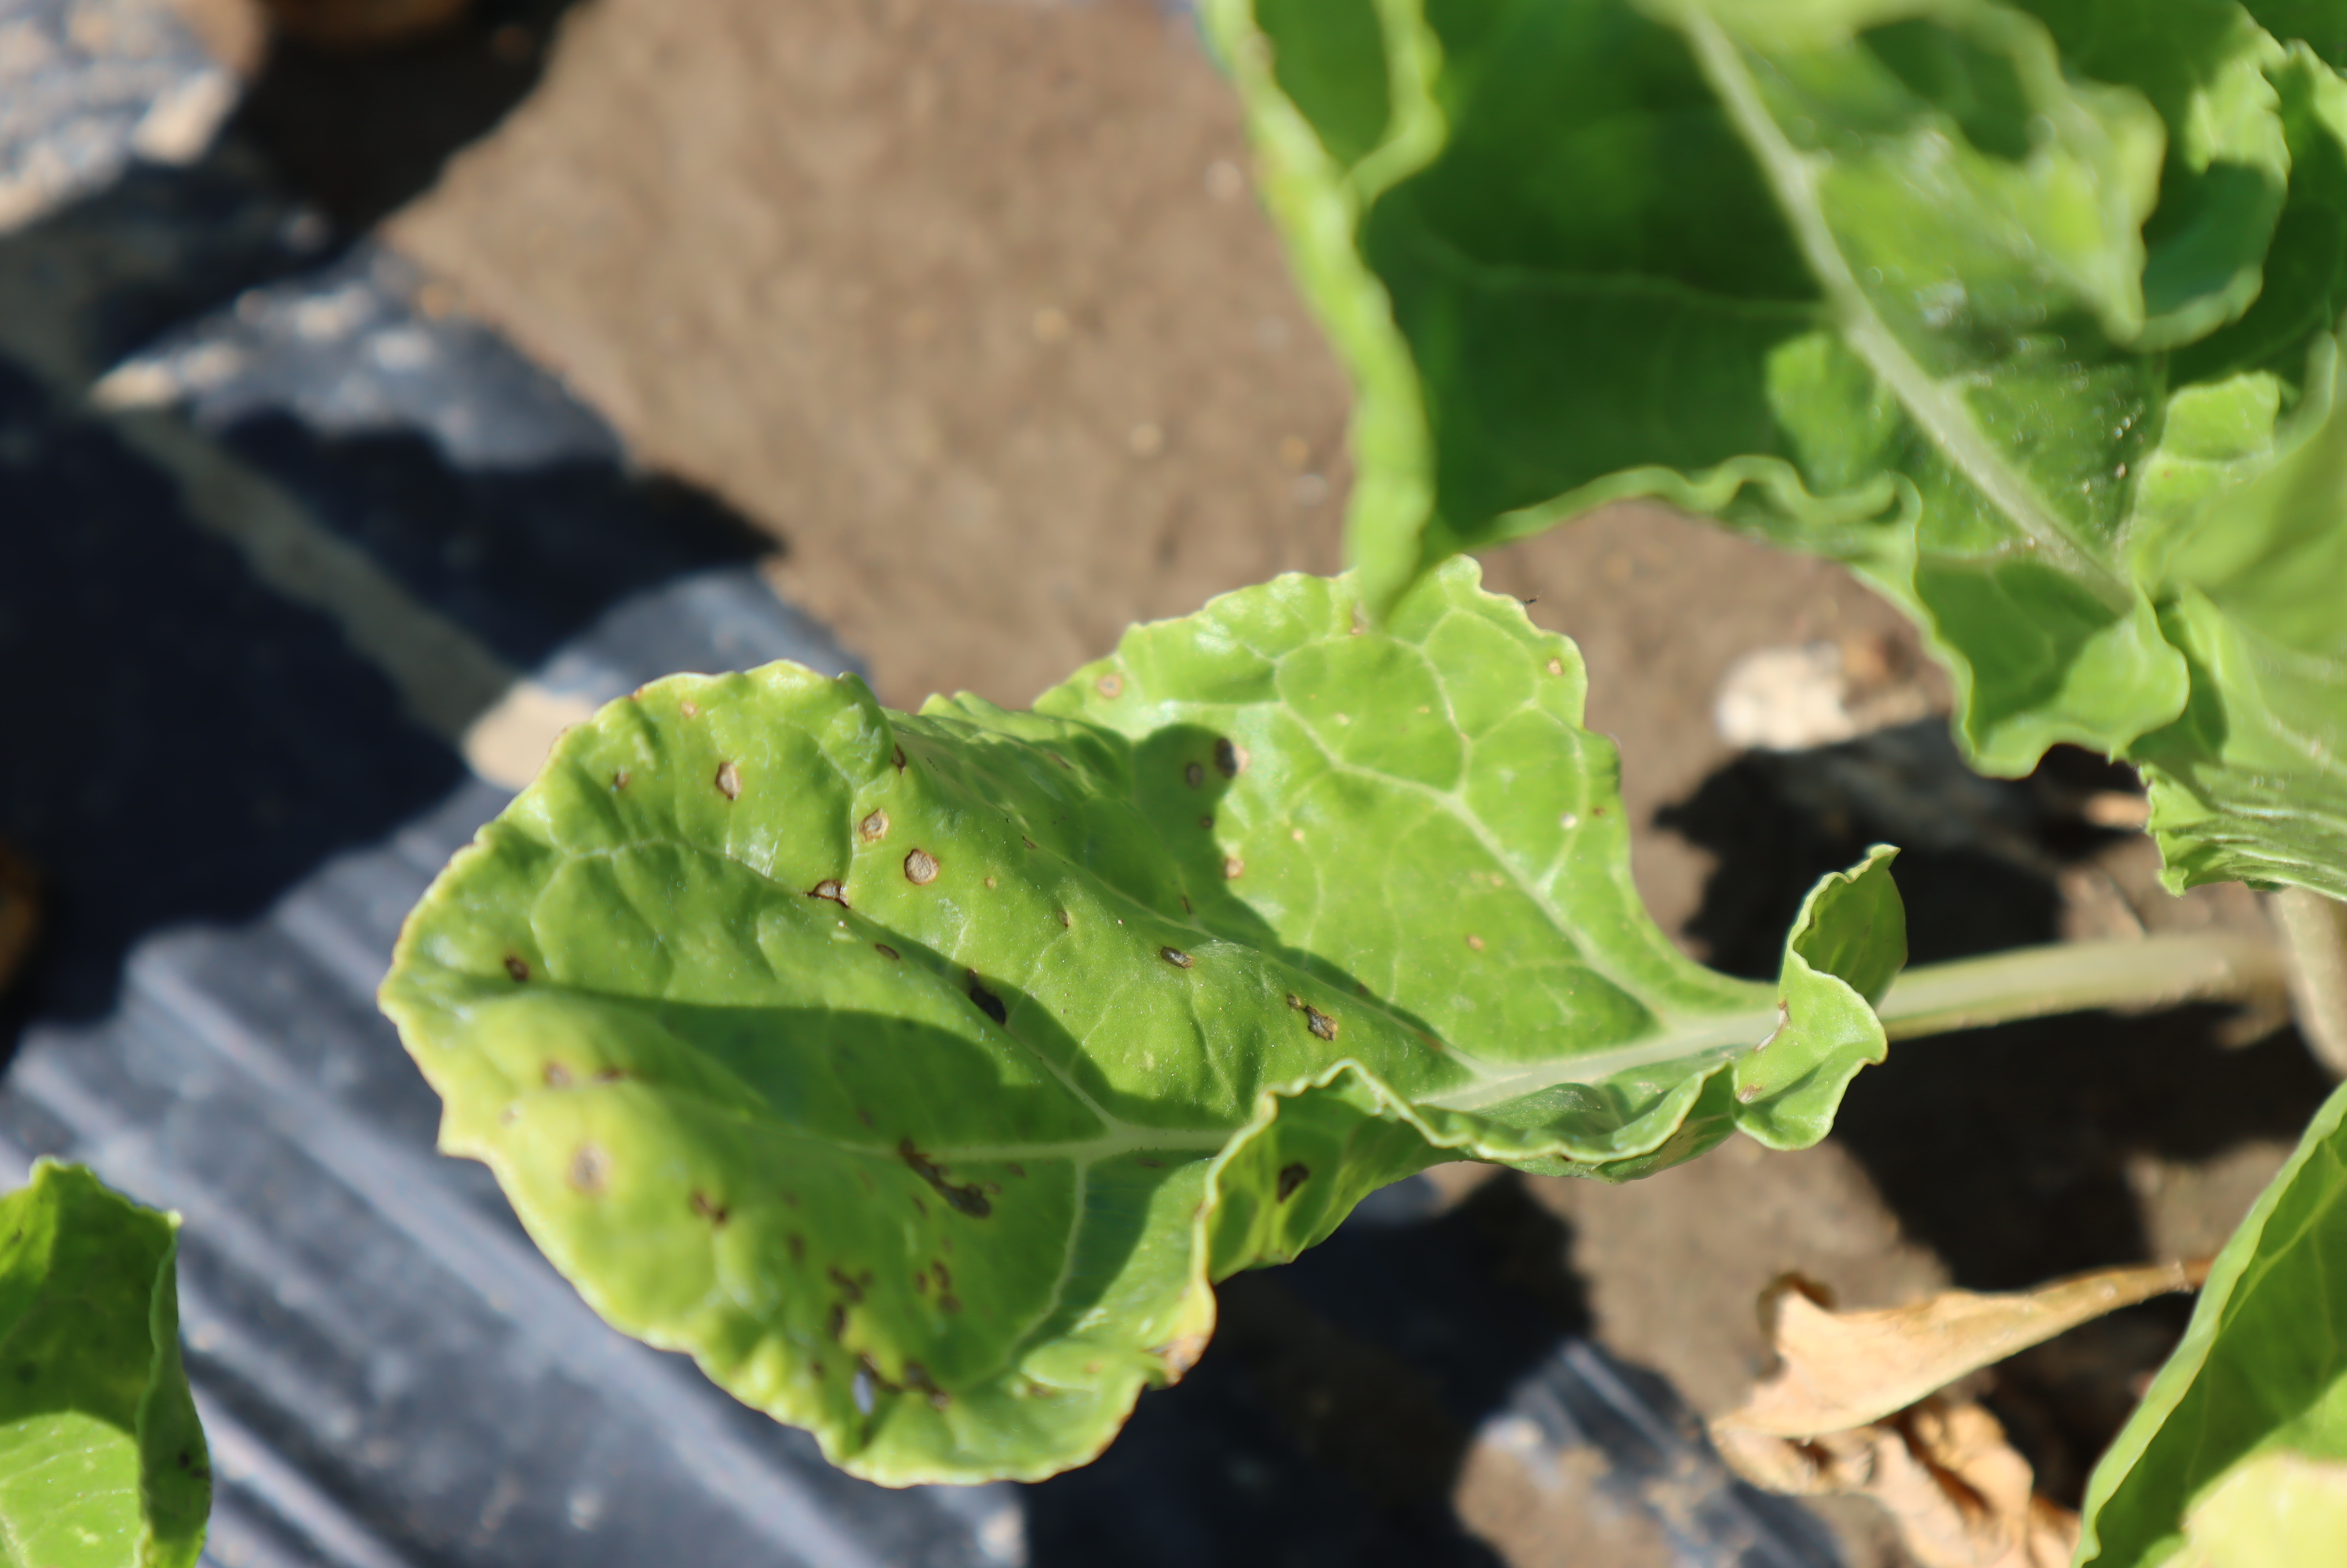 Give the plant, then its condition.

chard, phoma leaf spot
